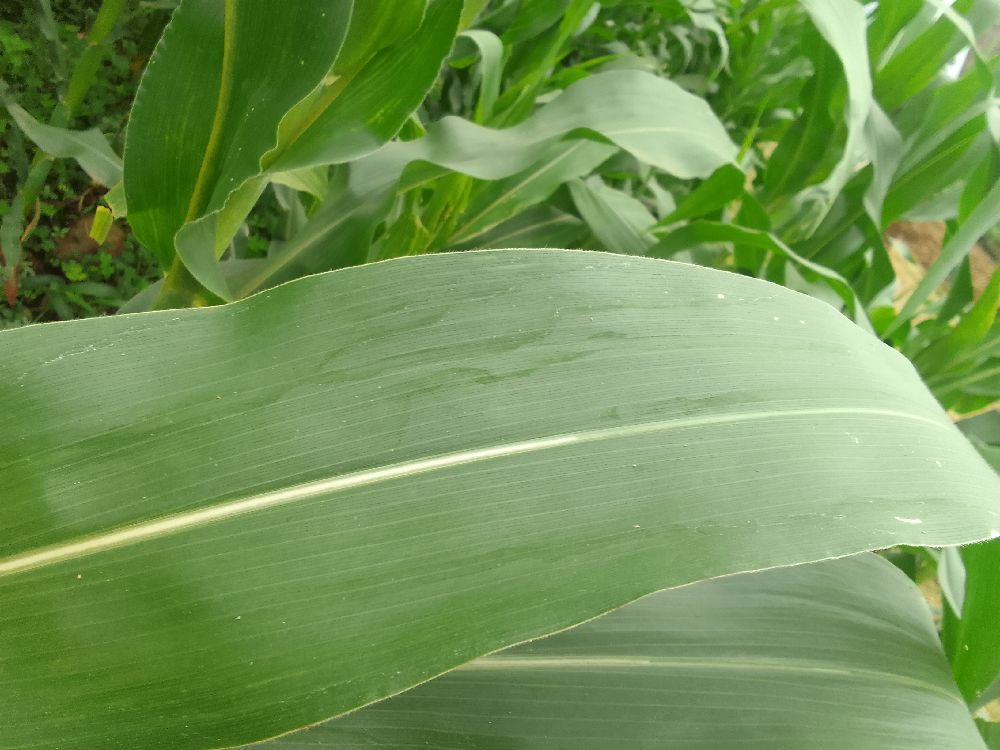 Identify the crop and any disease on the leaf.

maize, healthy
